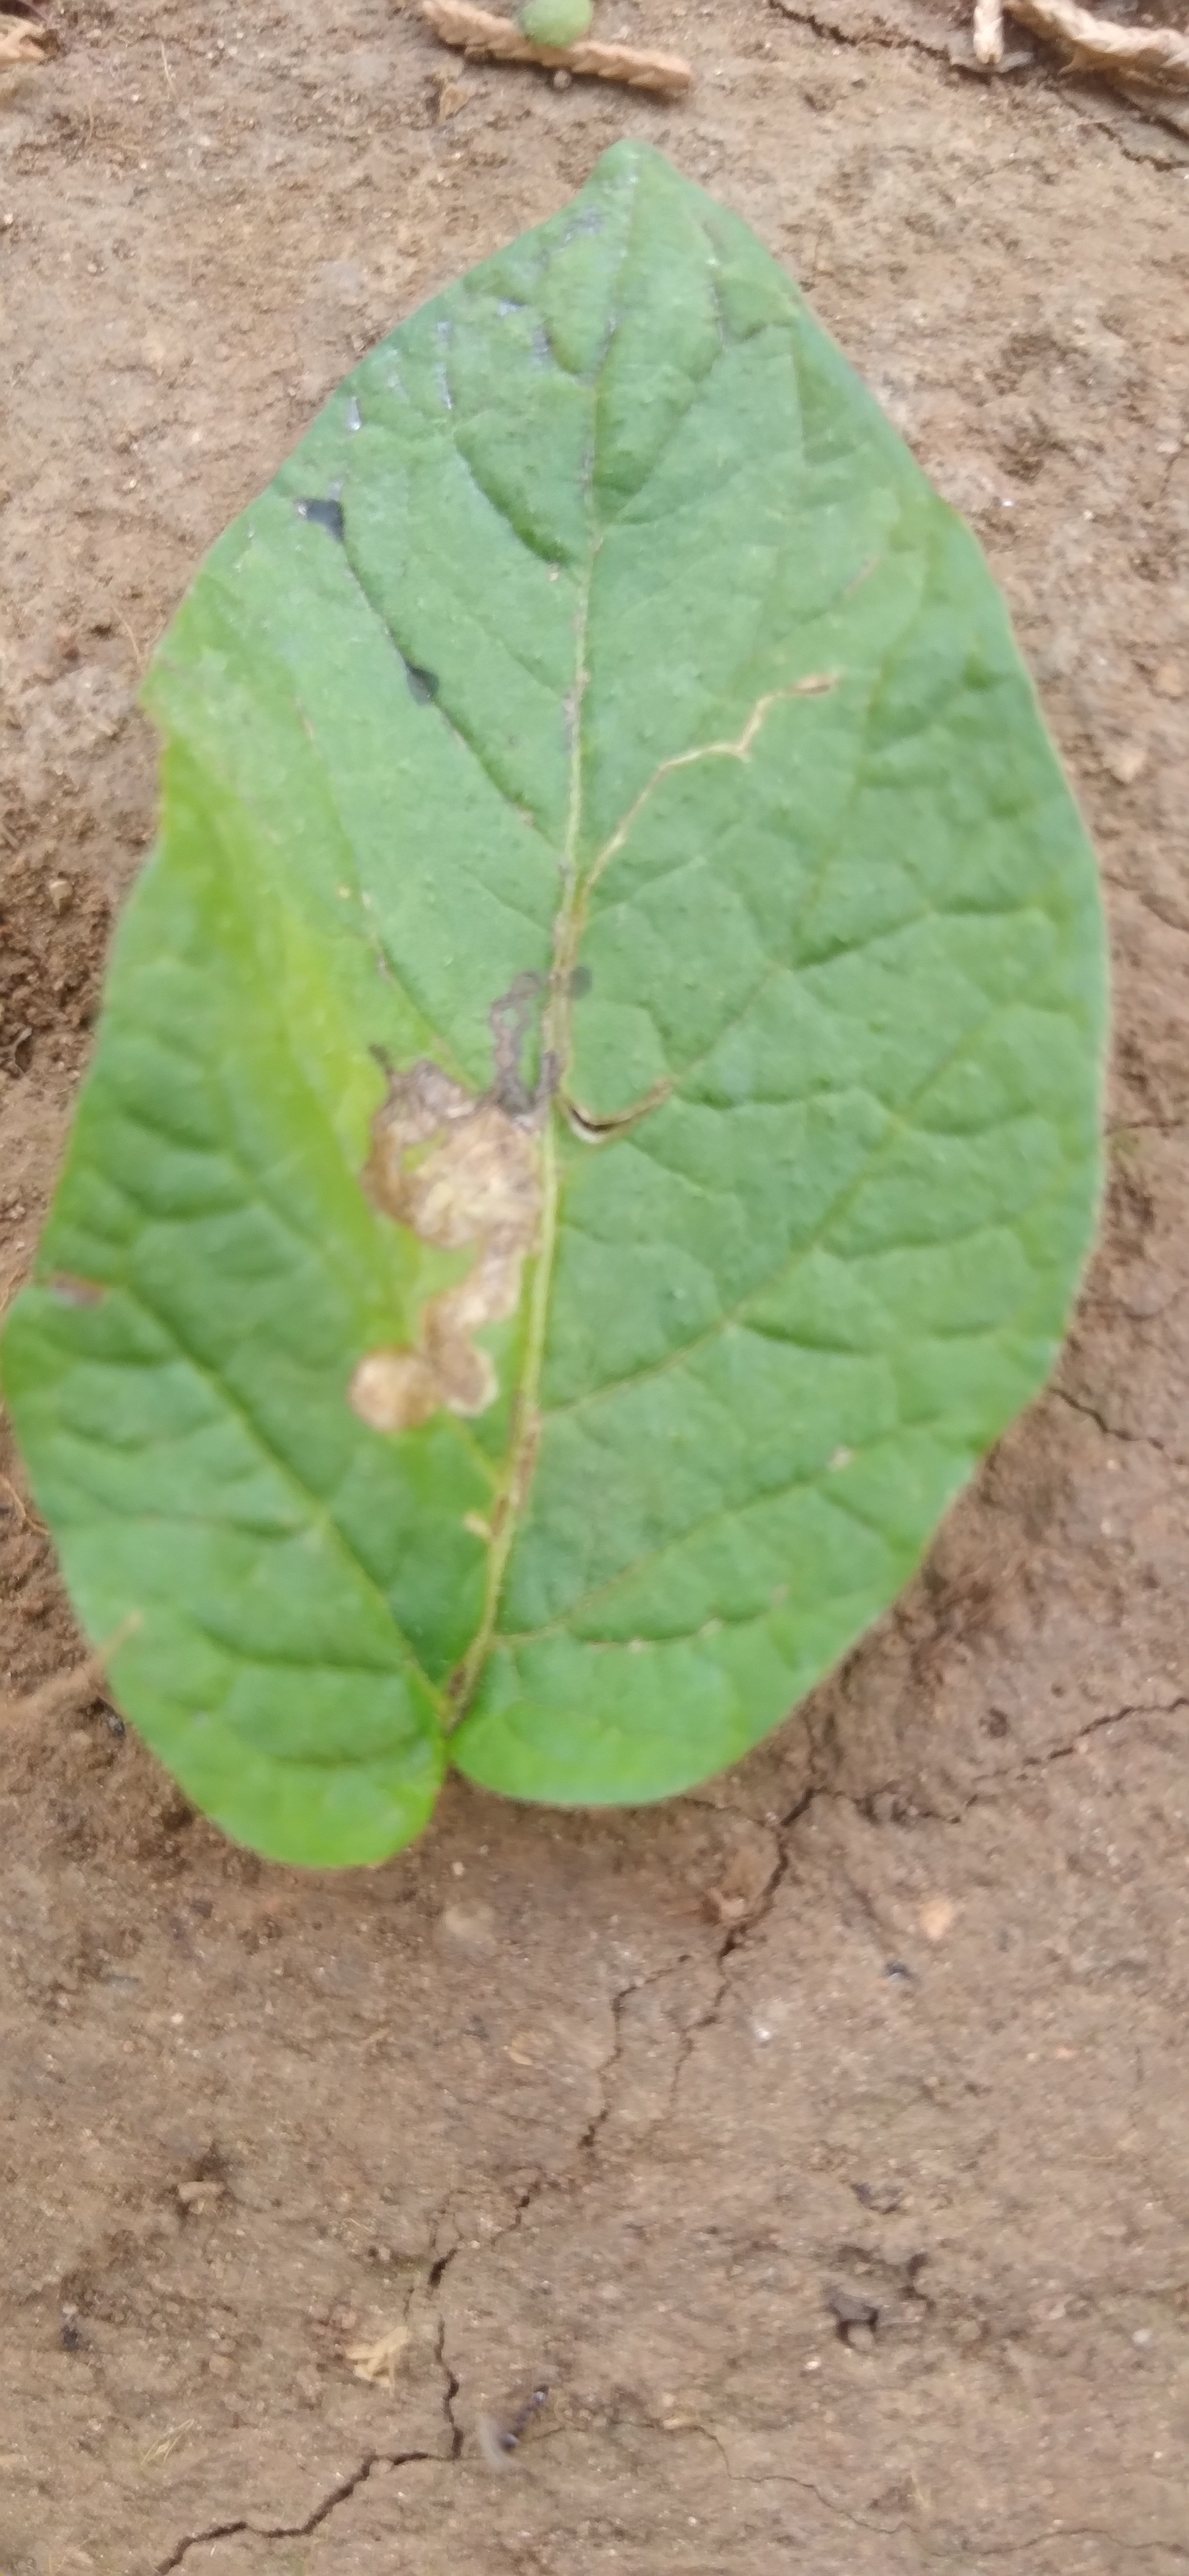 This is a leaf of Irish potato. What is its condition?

early blight
